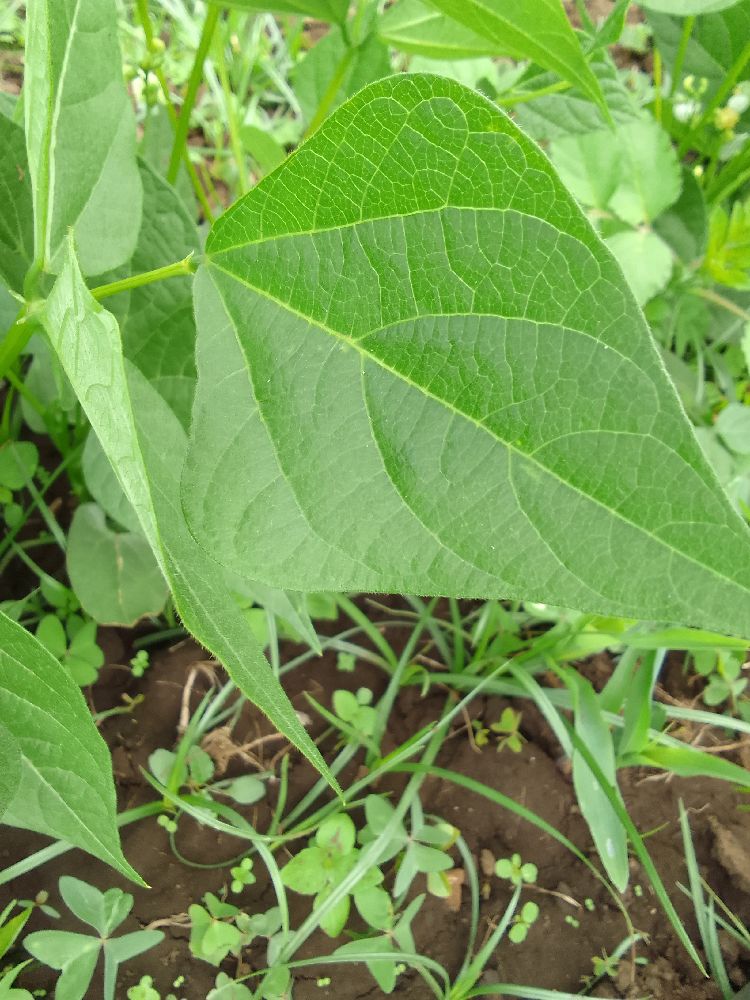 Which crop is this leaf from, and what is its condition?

common bean, healthy
